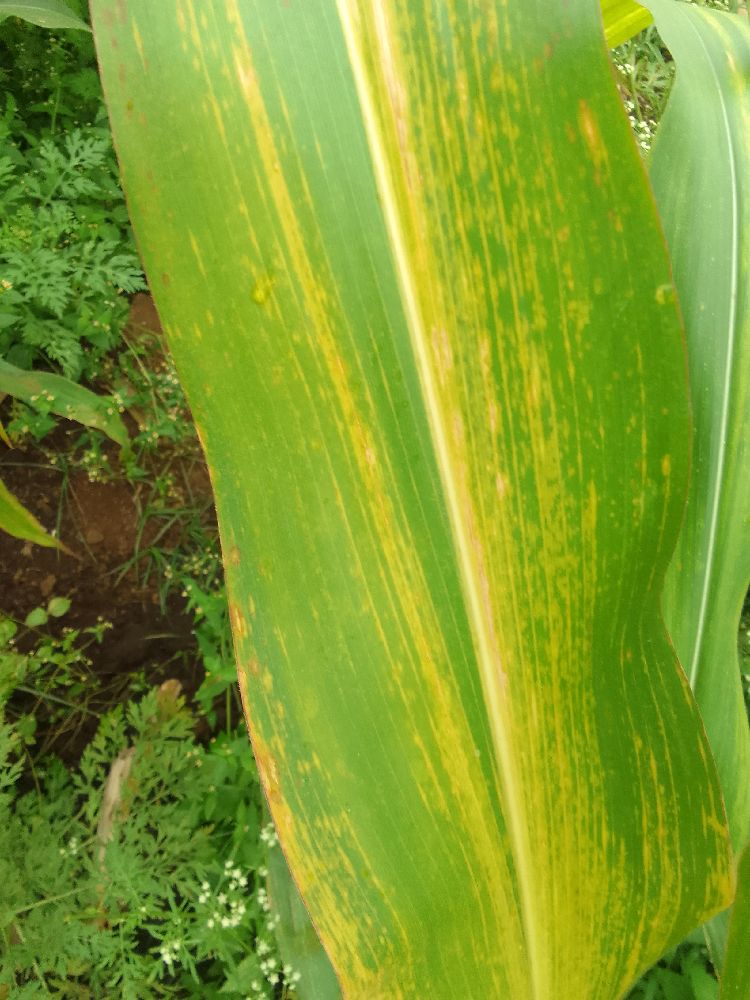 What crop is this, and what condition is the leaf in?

maize, maize lethal necrosis
